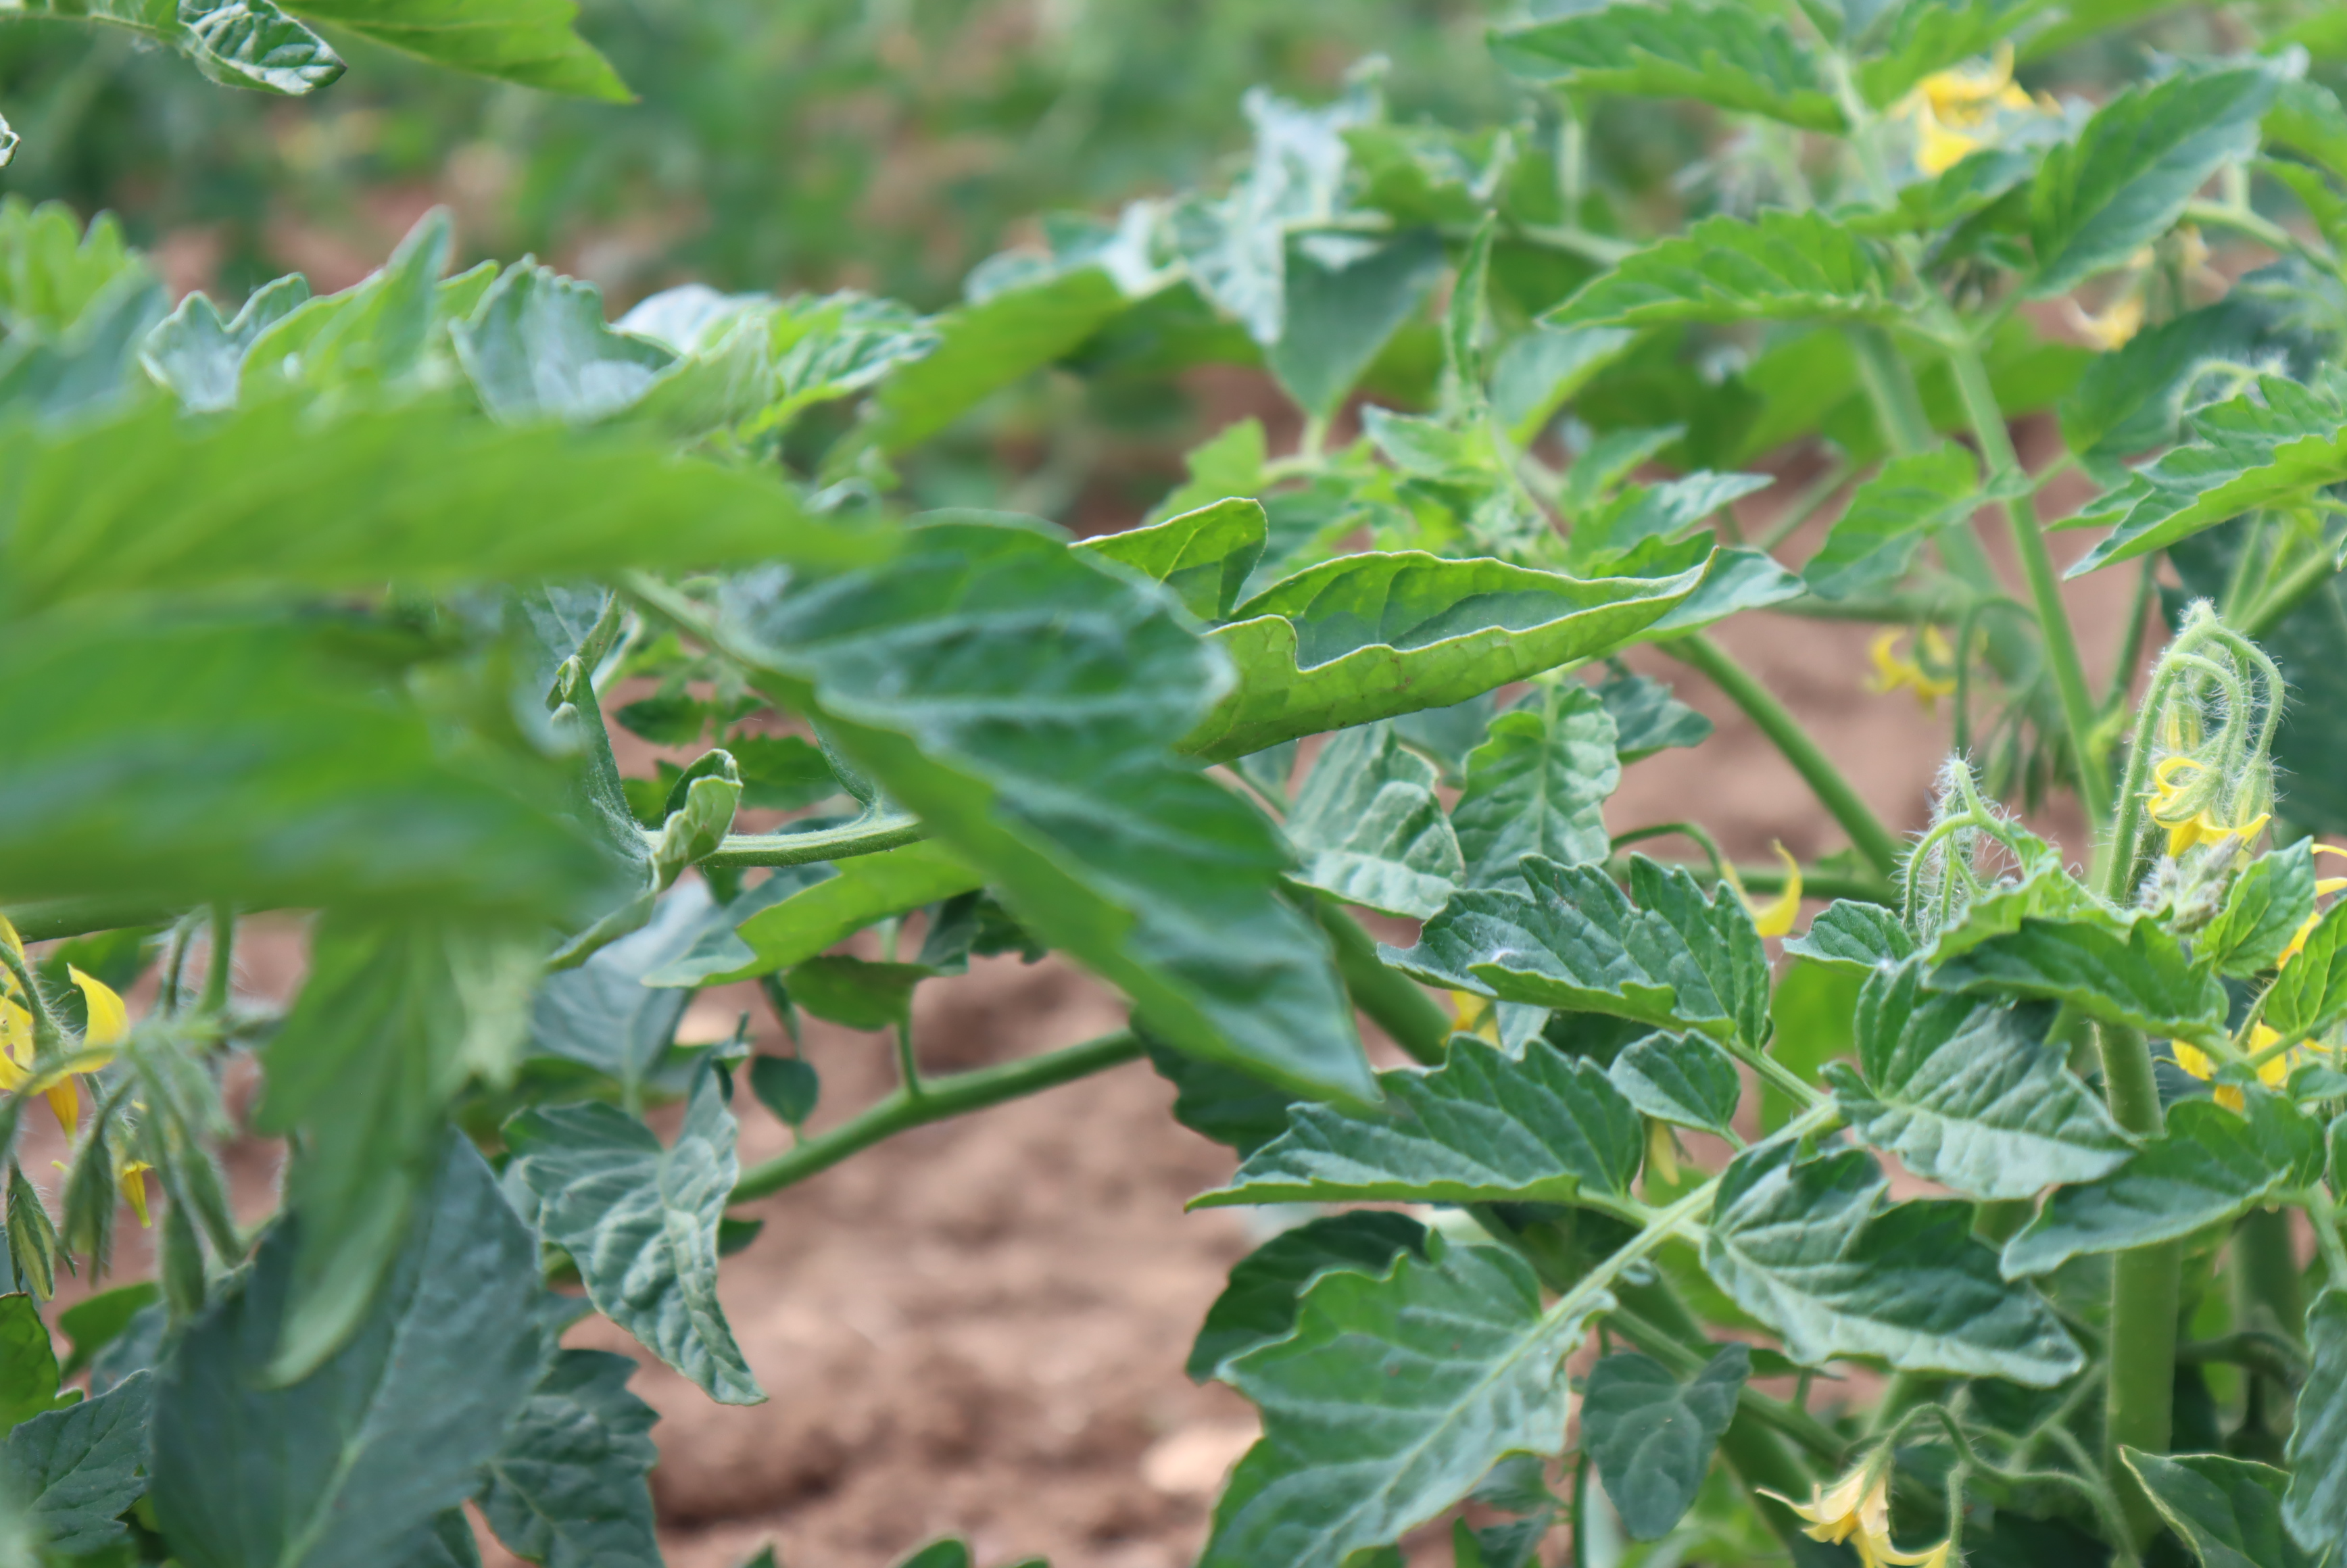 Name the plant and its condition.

tomato, healthy
